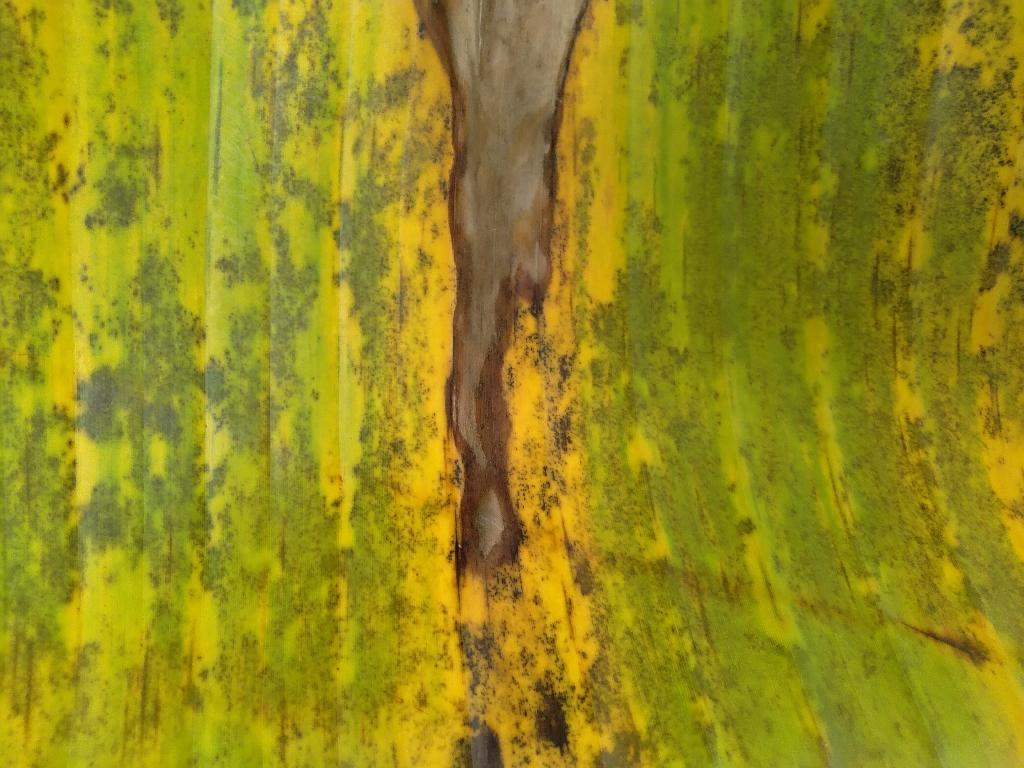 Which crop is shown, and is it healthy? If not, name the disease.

banana, black sigatoka
